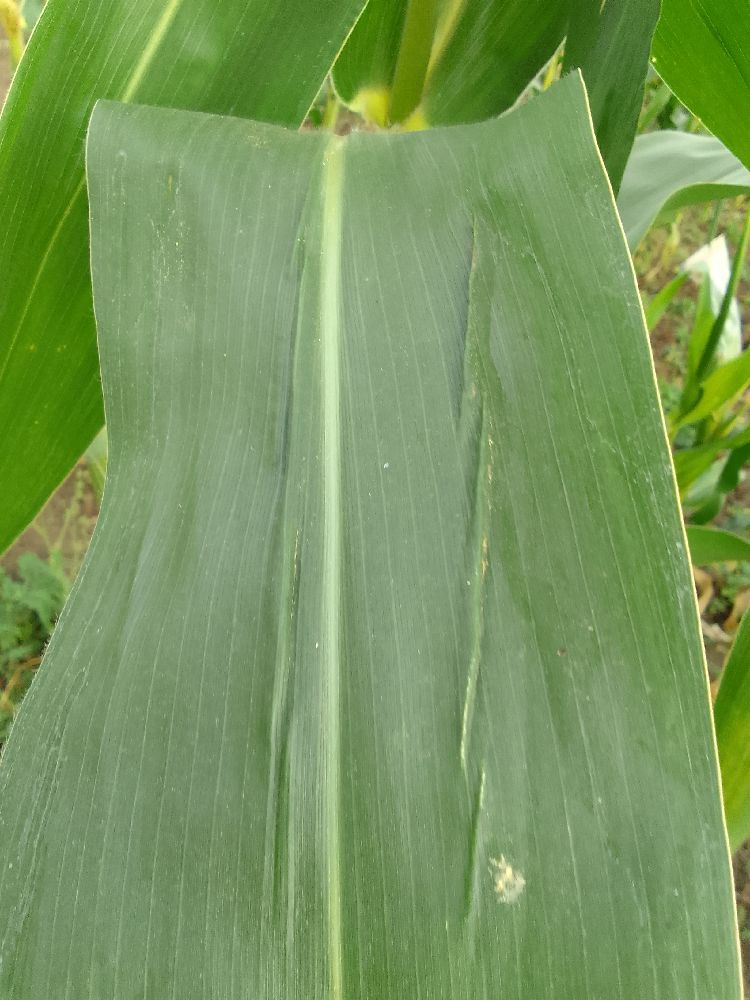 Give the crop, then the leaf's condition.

maize, healthy
